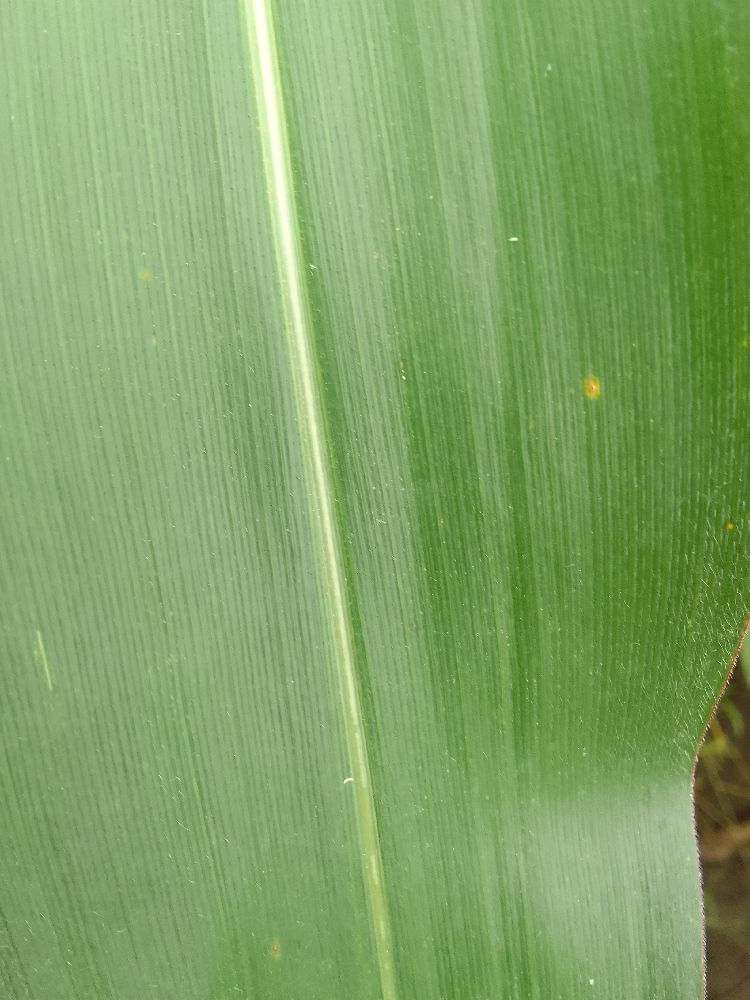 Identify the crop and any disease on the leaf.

maize, healthy
